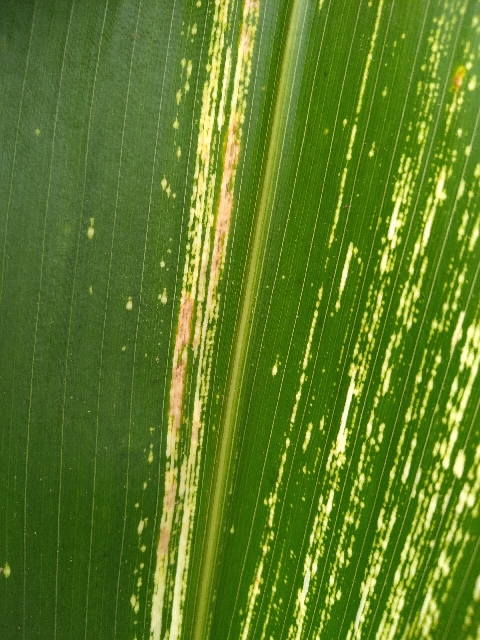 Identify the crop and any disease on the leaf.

maize, maize streak virus
